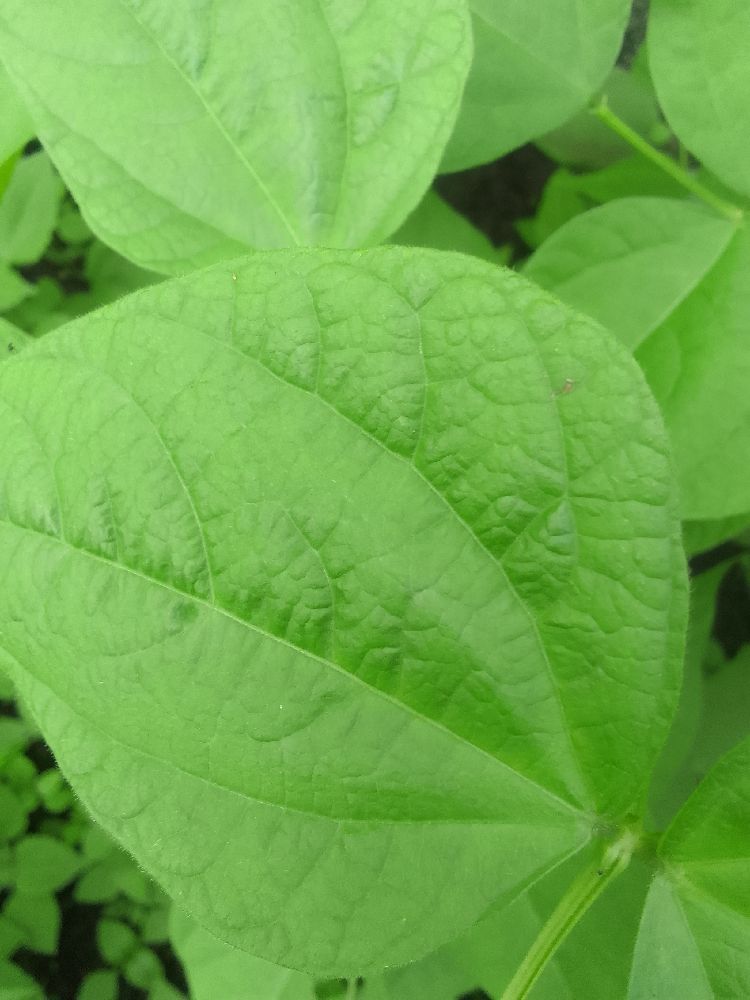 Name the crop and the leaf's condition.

common bean, healthy
